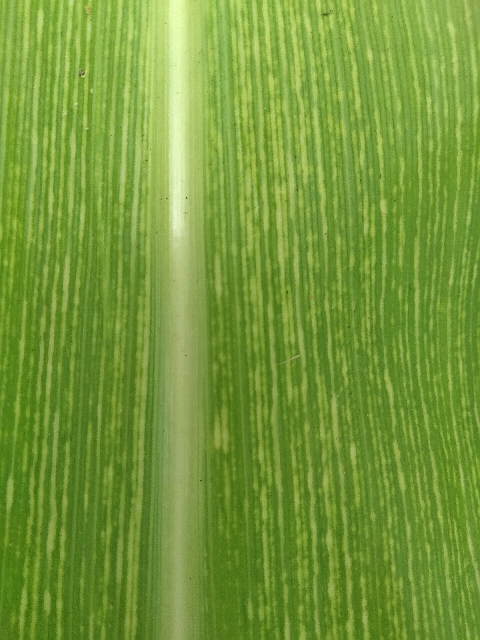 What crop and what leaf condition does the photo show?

maize, maize streak virus
